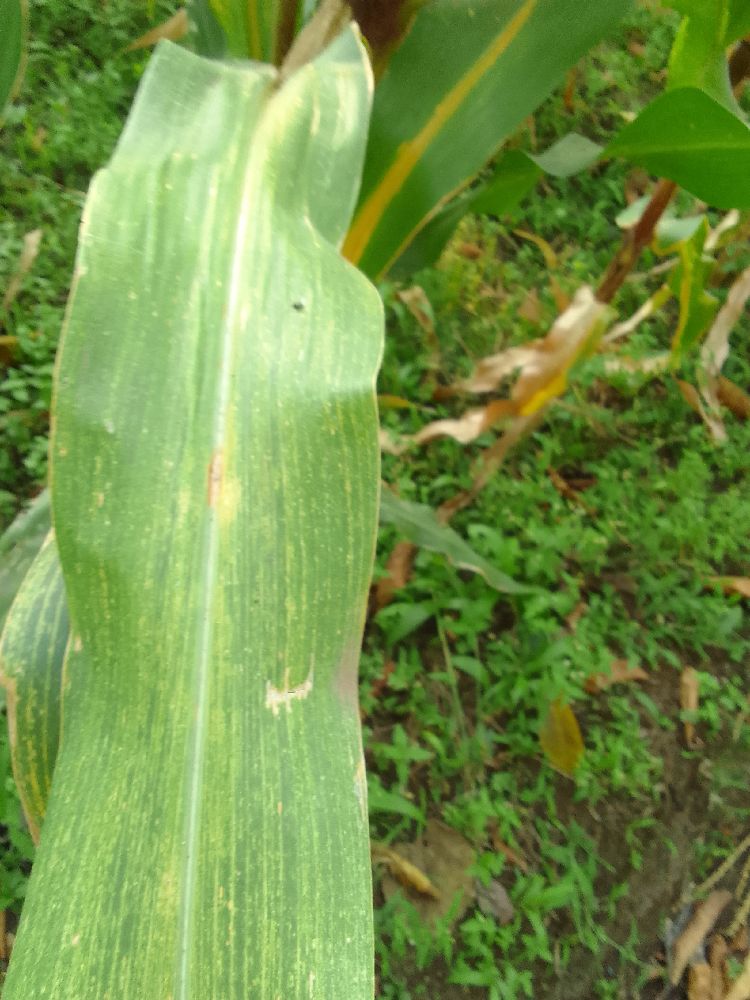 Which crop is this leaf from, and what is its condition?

maize, maize lethal necrosis
